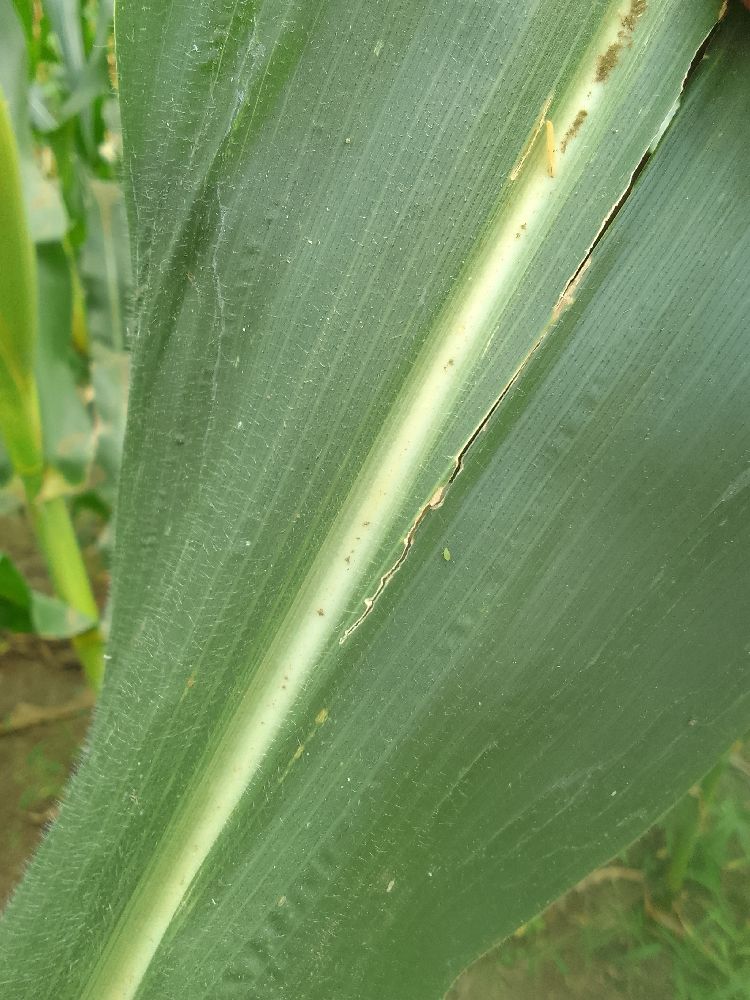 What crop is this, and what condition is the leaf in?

maize, healthy
